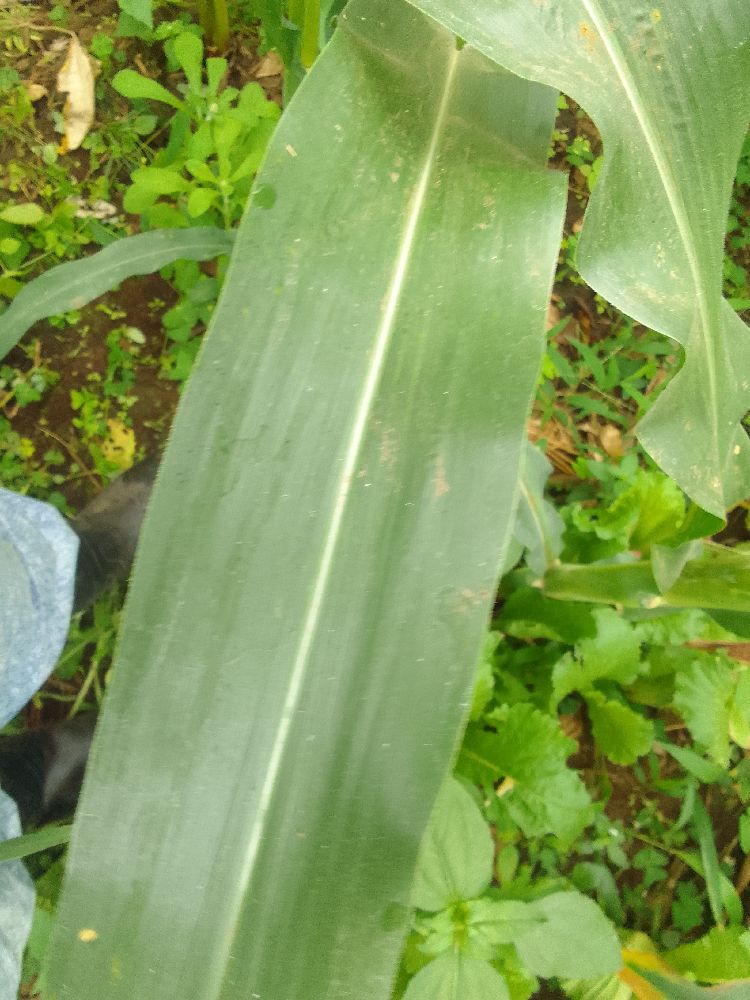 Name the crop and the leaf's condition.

maize, healthy
